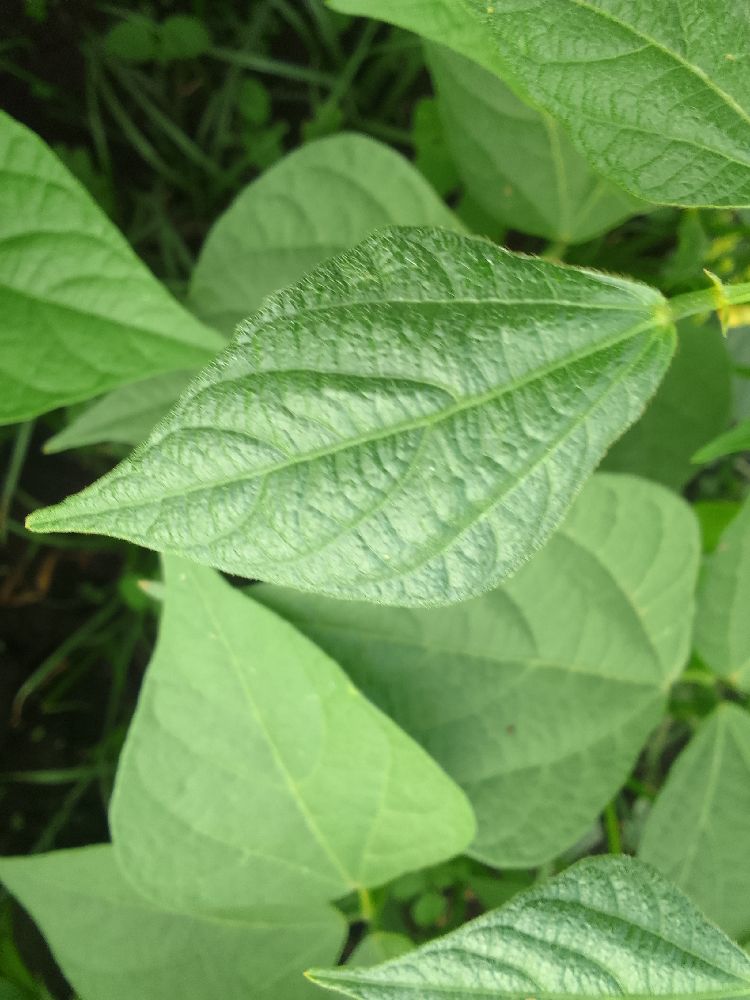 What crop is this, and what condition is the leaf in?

common bean, healthy
